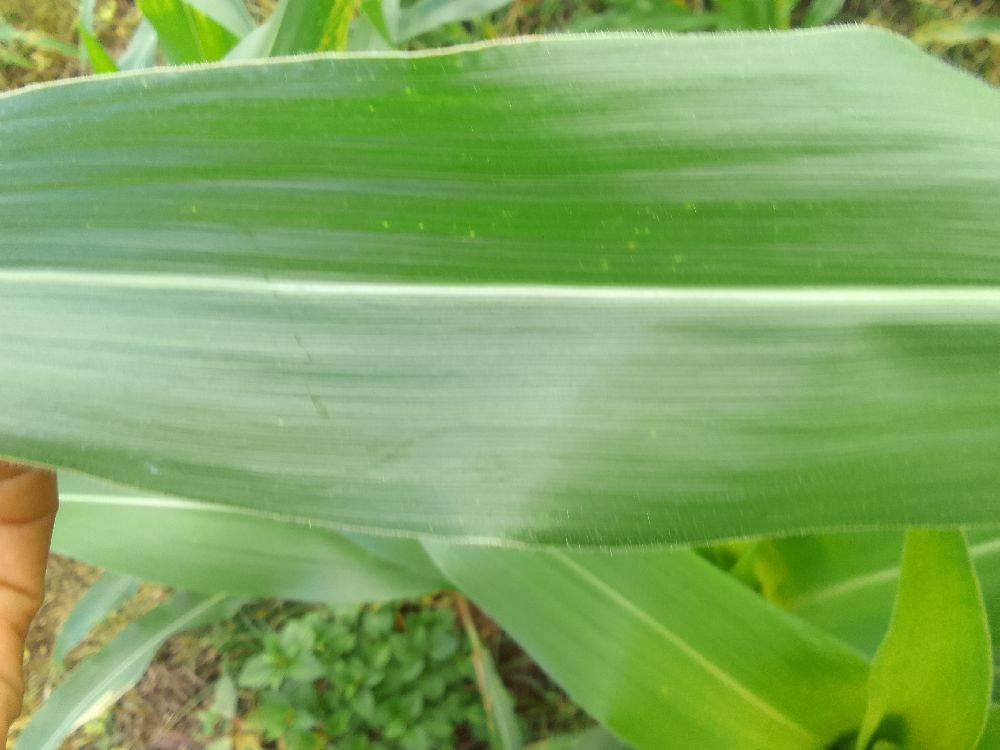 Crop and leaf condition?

maize, healthy
